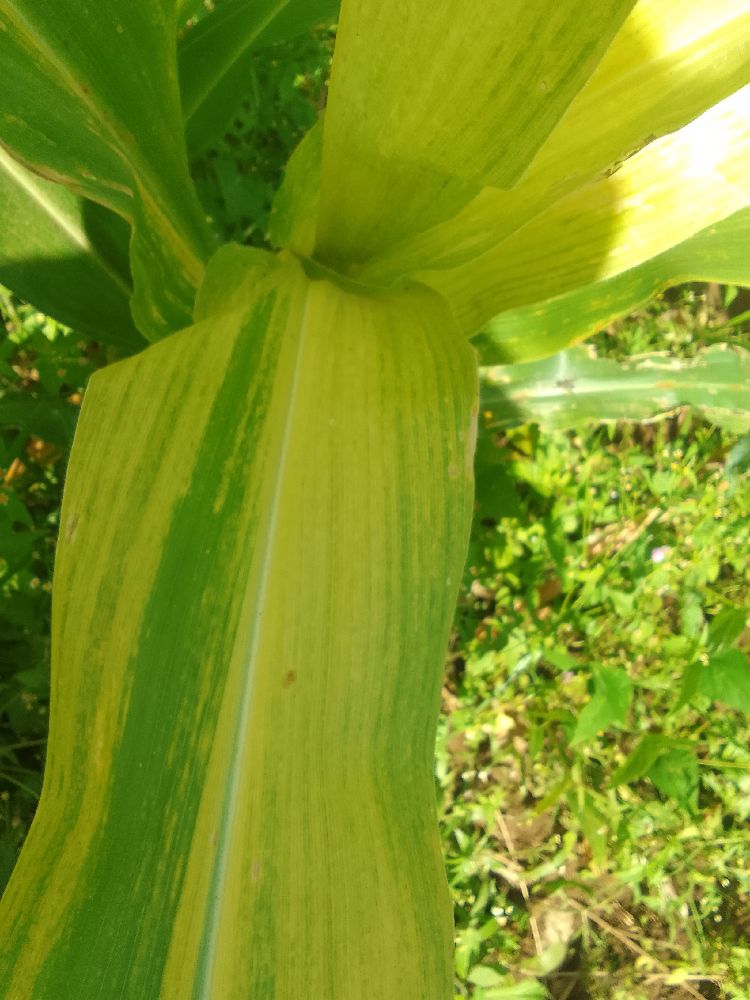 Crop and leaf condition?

maize, maize lethal necrosis
